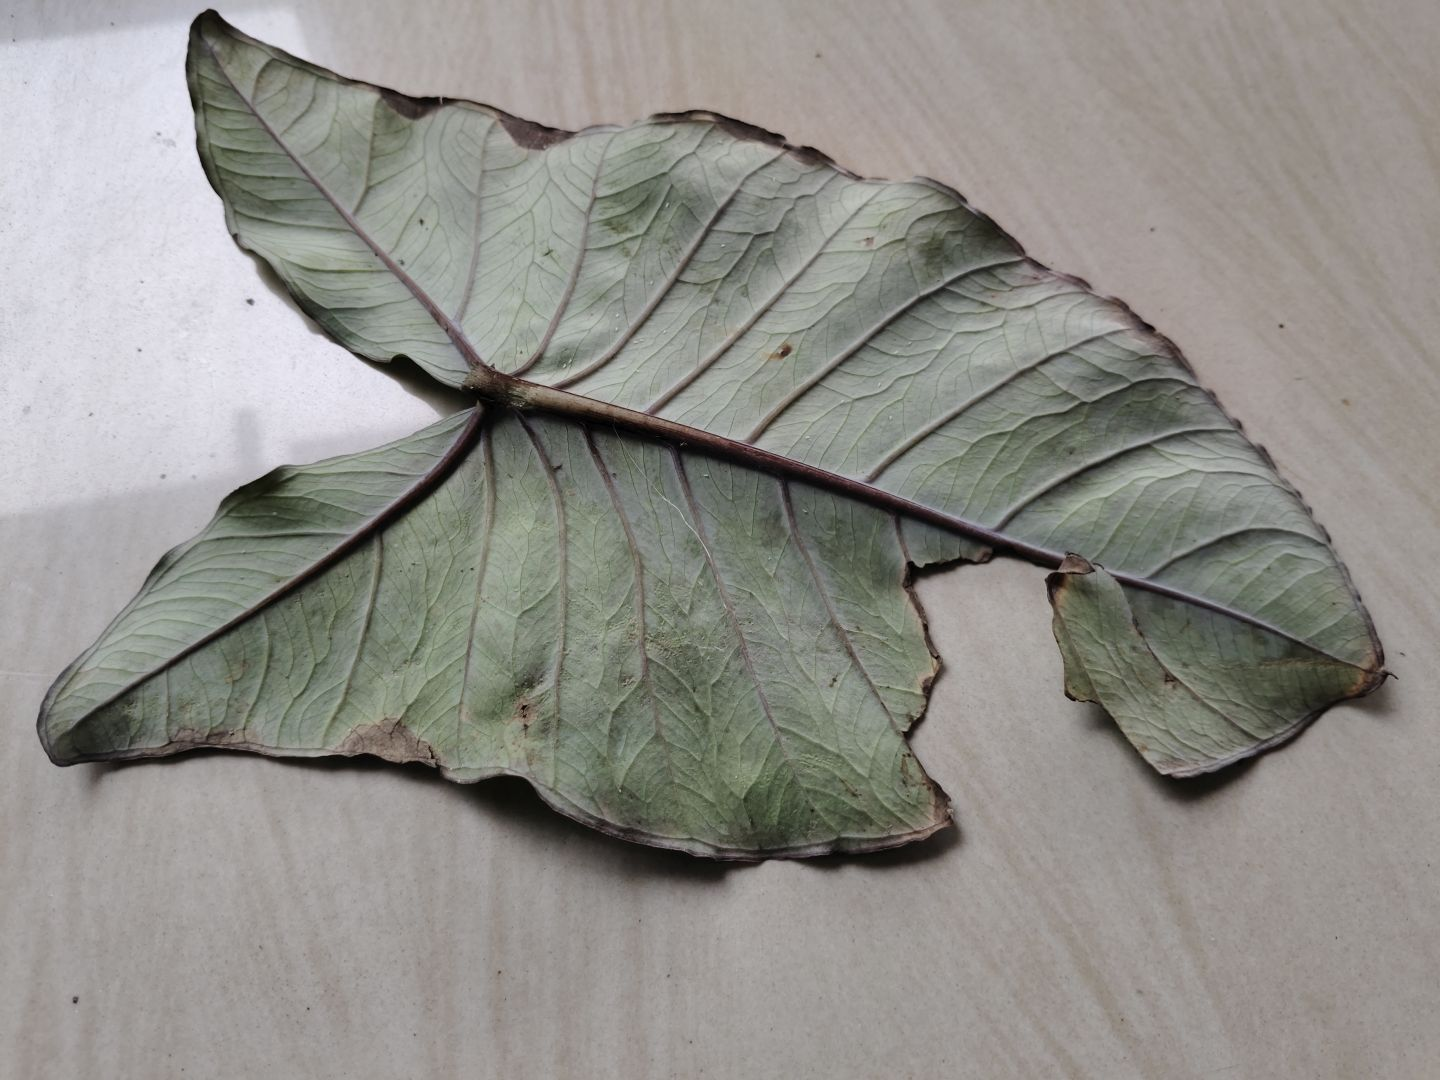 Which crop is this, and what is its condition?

taro, leaf blight
